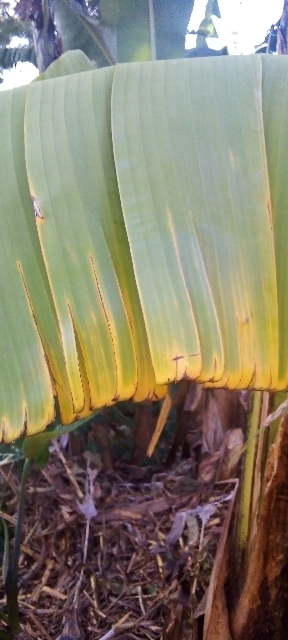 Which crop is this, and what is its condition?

banana, fusarium wilt race 1
